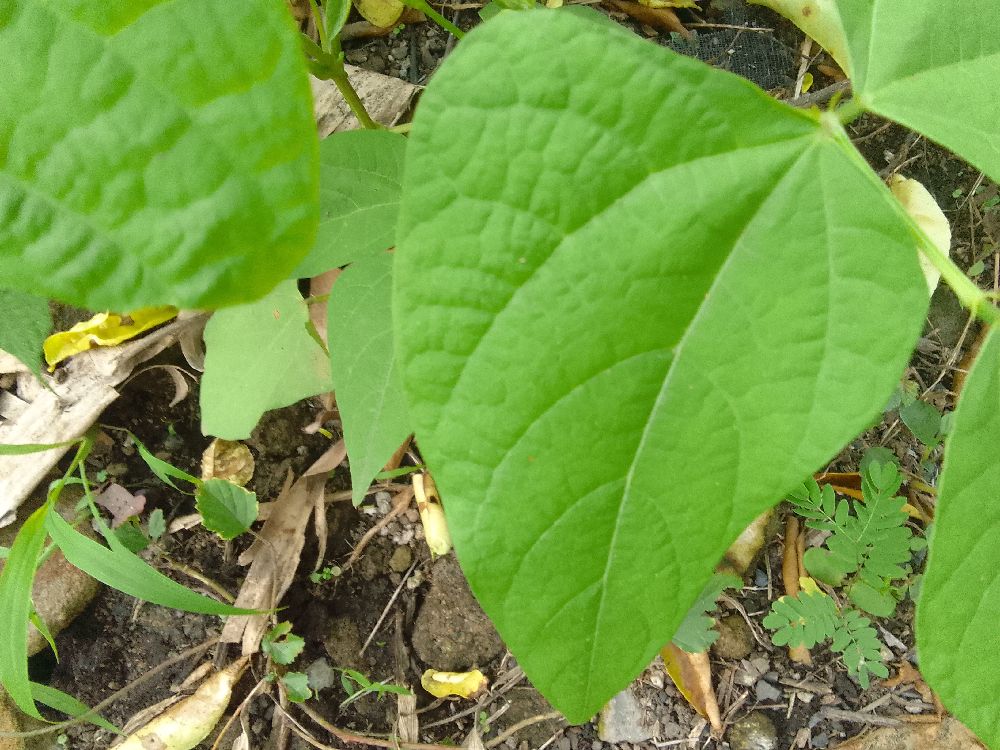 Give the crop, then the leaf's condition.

common bean, healthy
